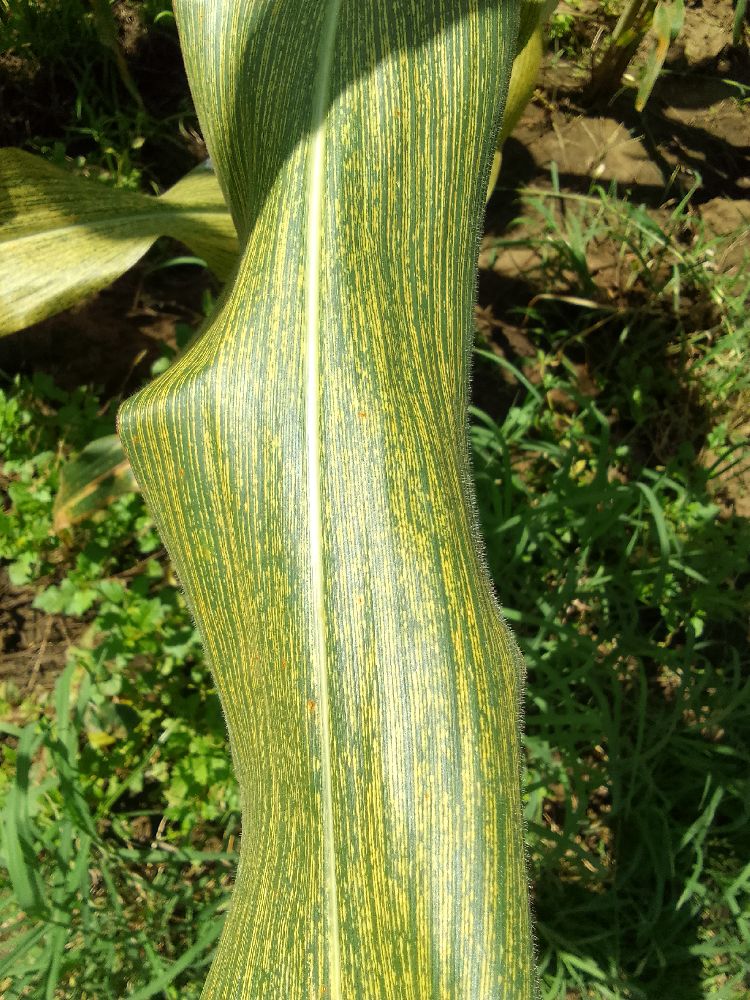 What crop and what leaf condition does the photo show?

maize, maize streak virus
